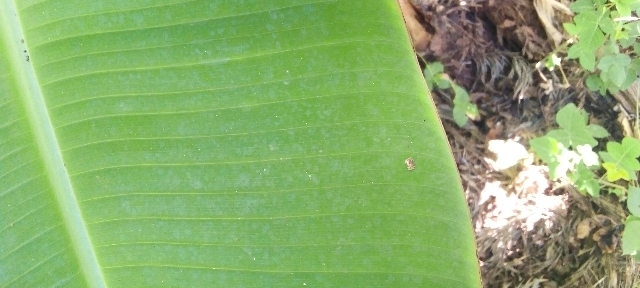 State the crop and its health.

banana, healthy
